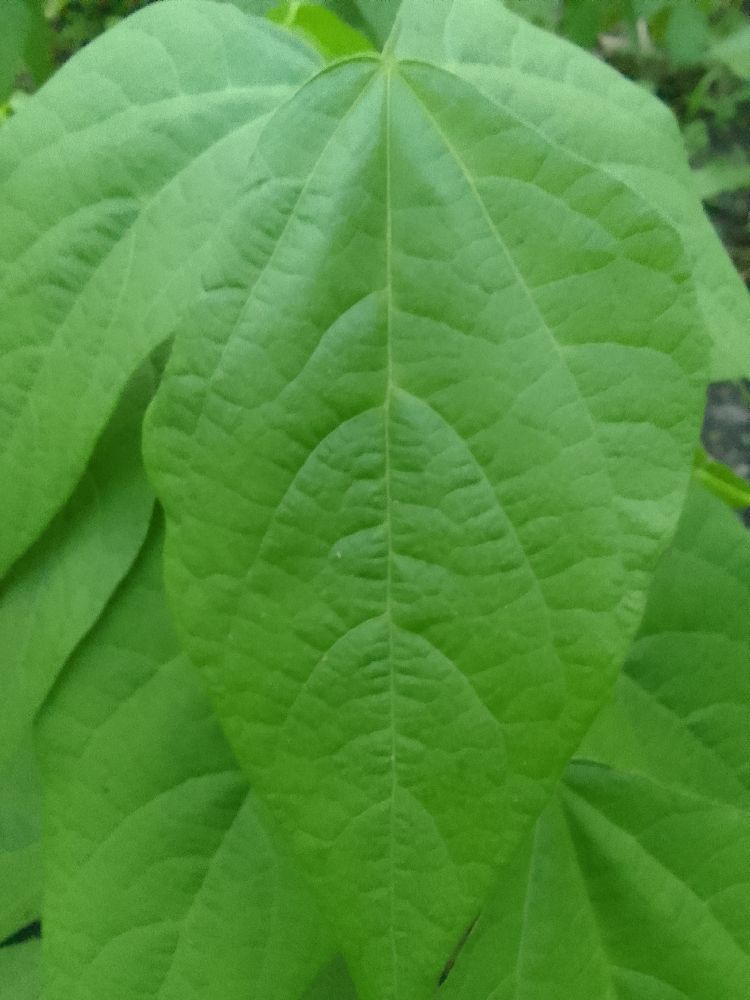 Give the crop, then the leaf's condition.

common bean, healthy
